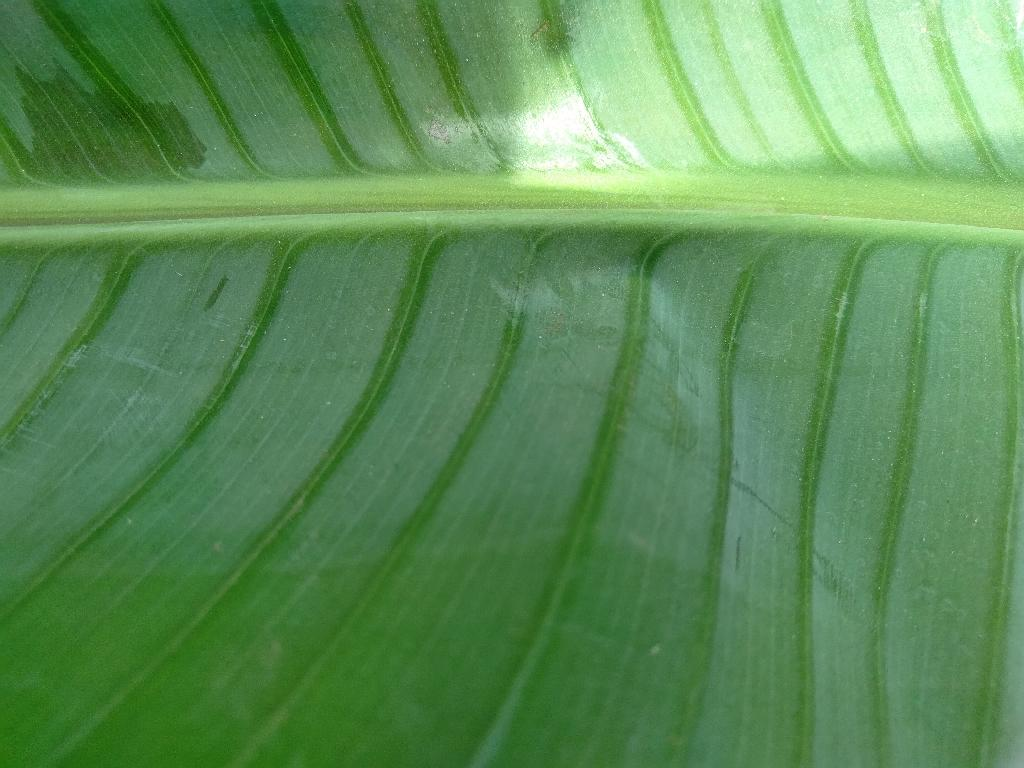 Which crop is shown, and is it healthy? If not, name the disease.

banana, healthy
